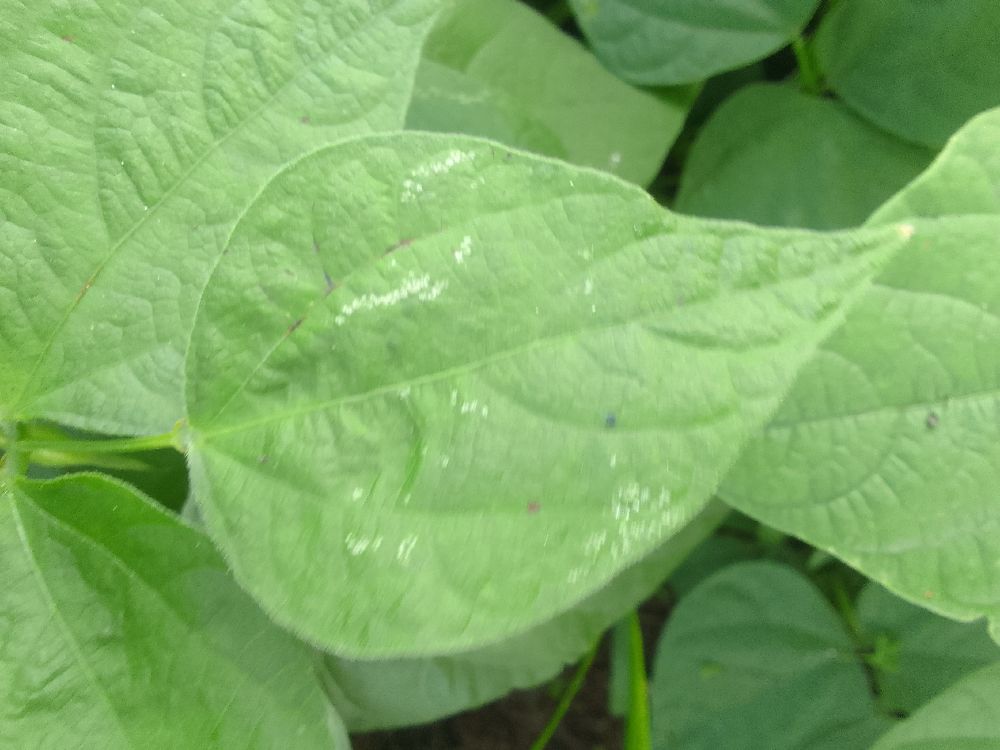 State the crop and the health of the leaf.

common bean, healthy
